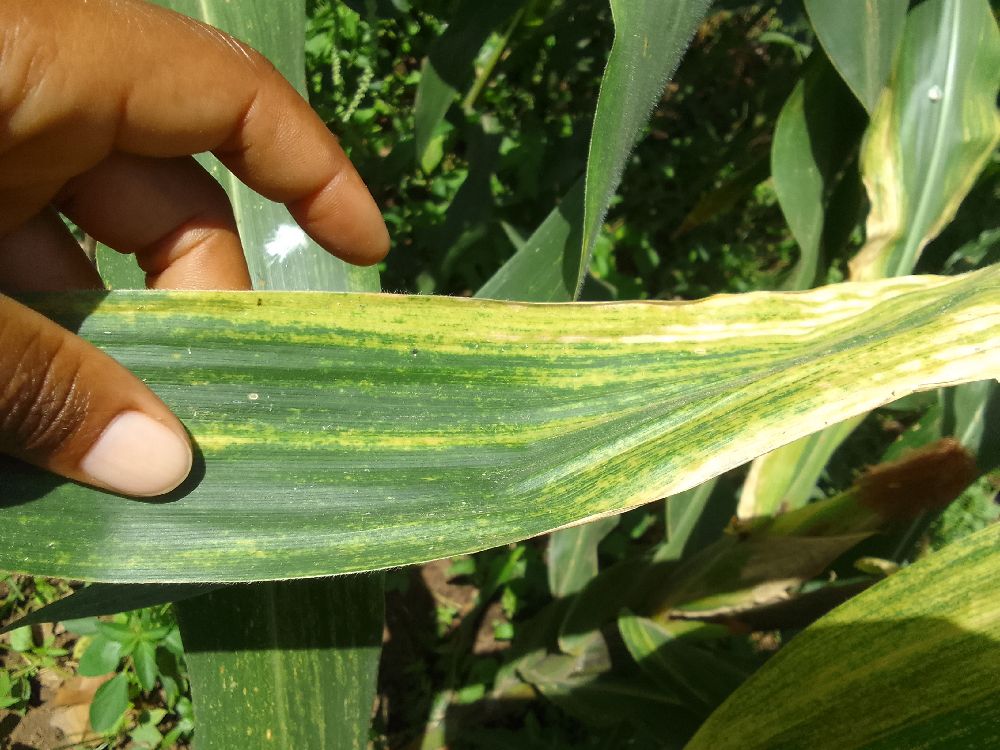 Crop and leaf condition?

maize, maize lethal necrosis
